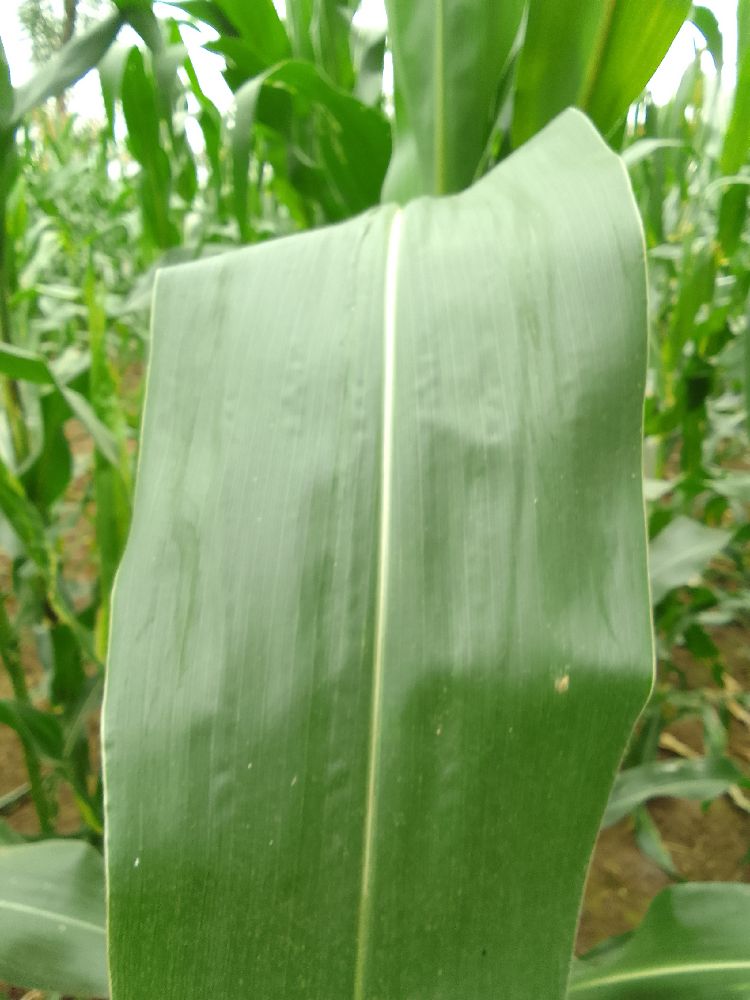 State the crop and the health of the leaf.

maize, healthy
